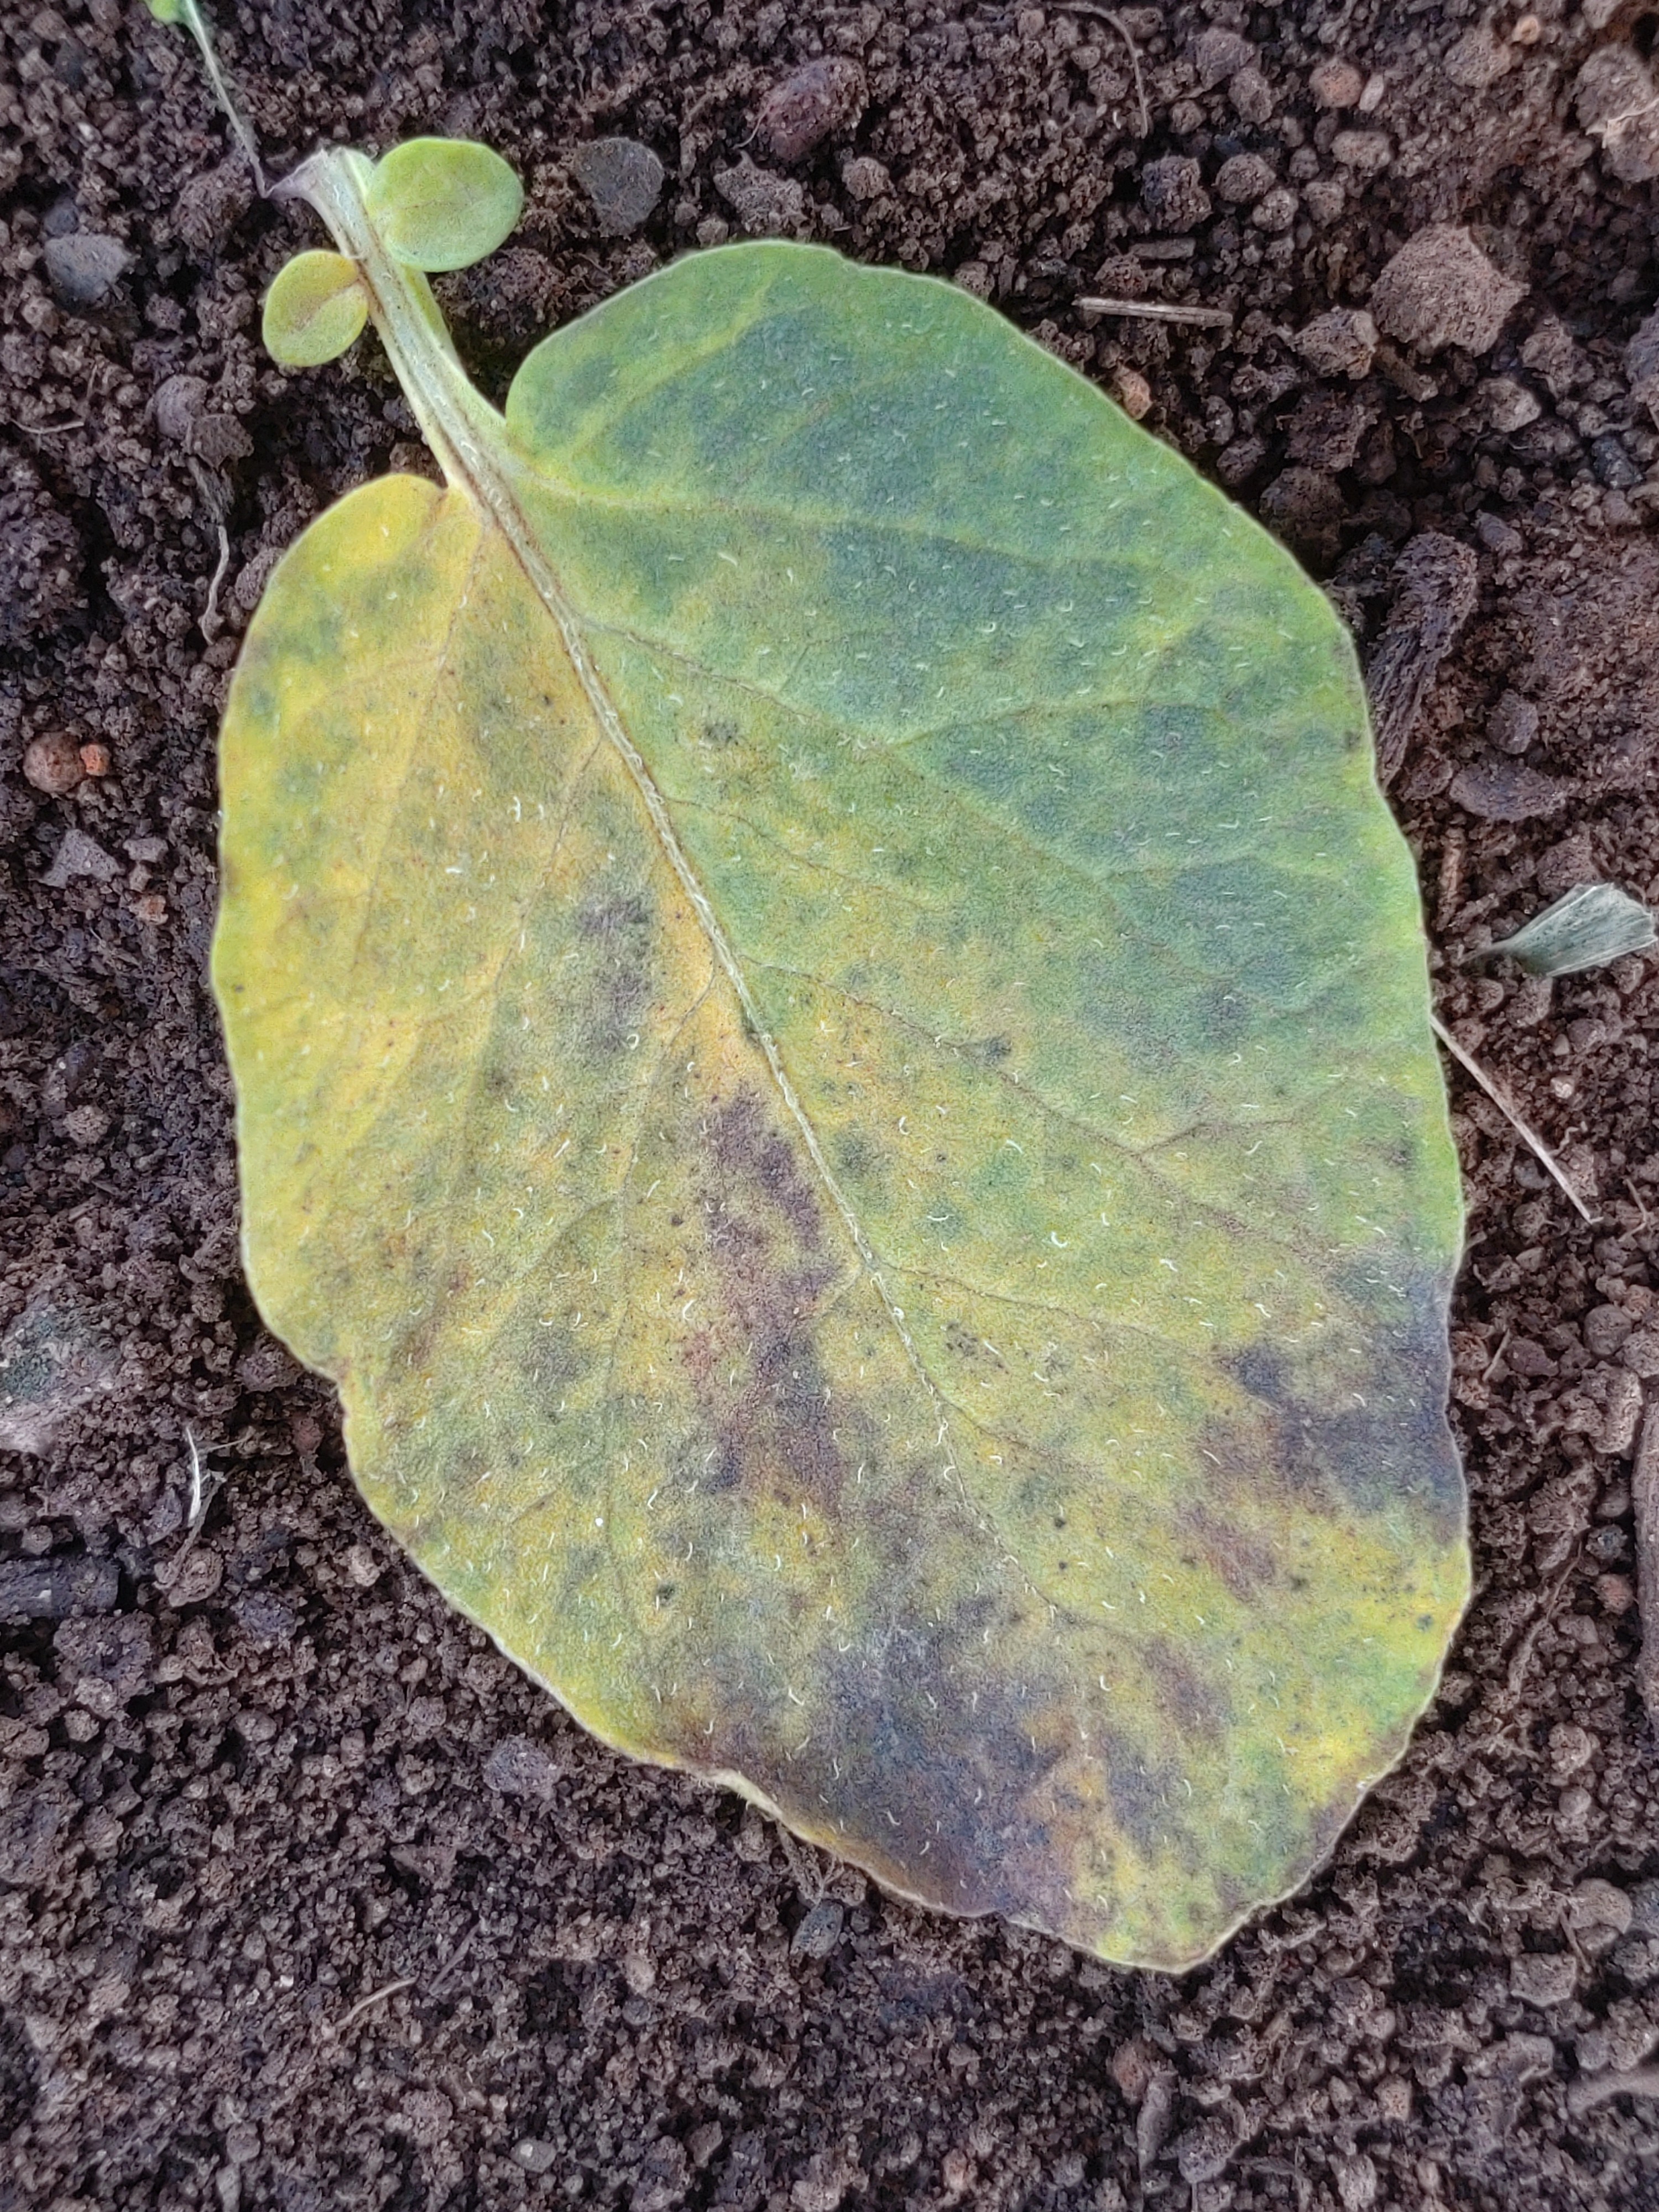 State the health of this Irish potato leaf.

late blight
